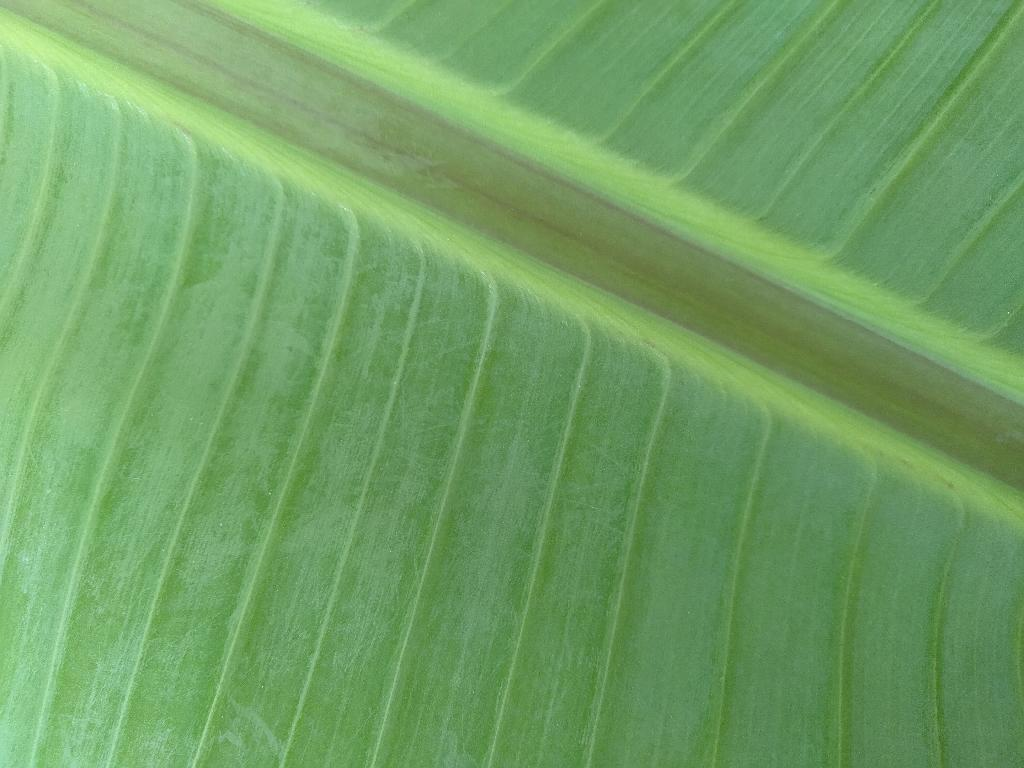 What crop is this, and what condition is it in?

banana, healthy
